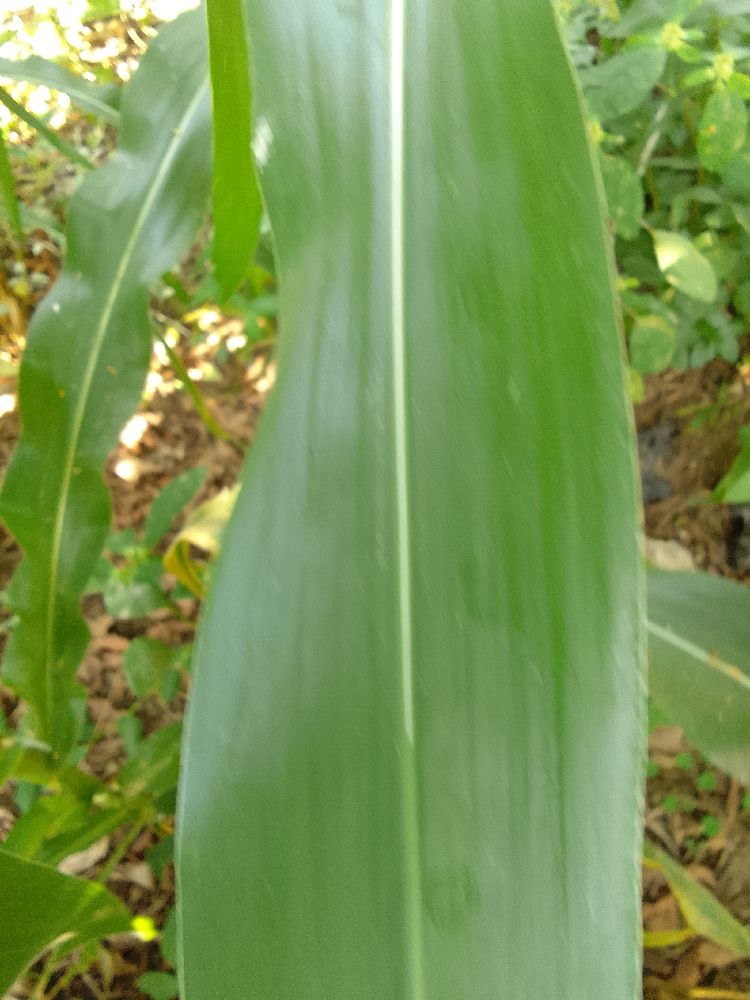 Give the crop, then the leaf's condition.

maize, healthy
